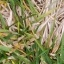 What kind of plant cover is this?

grass
